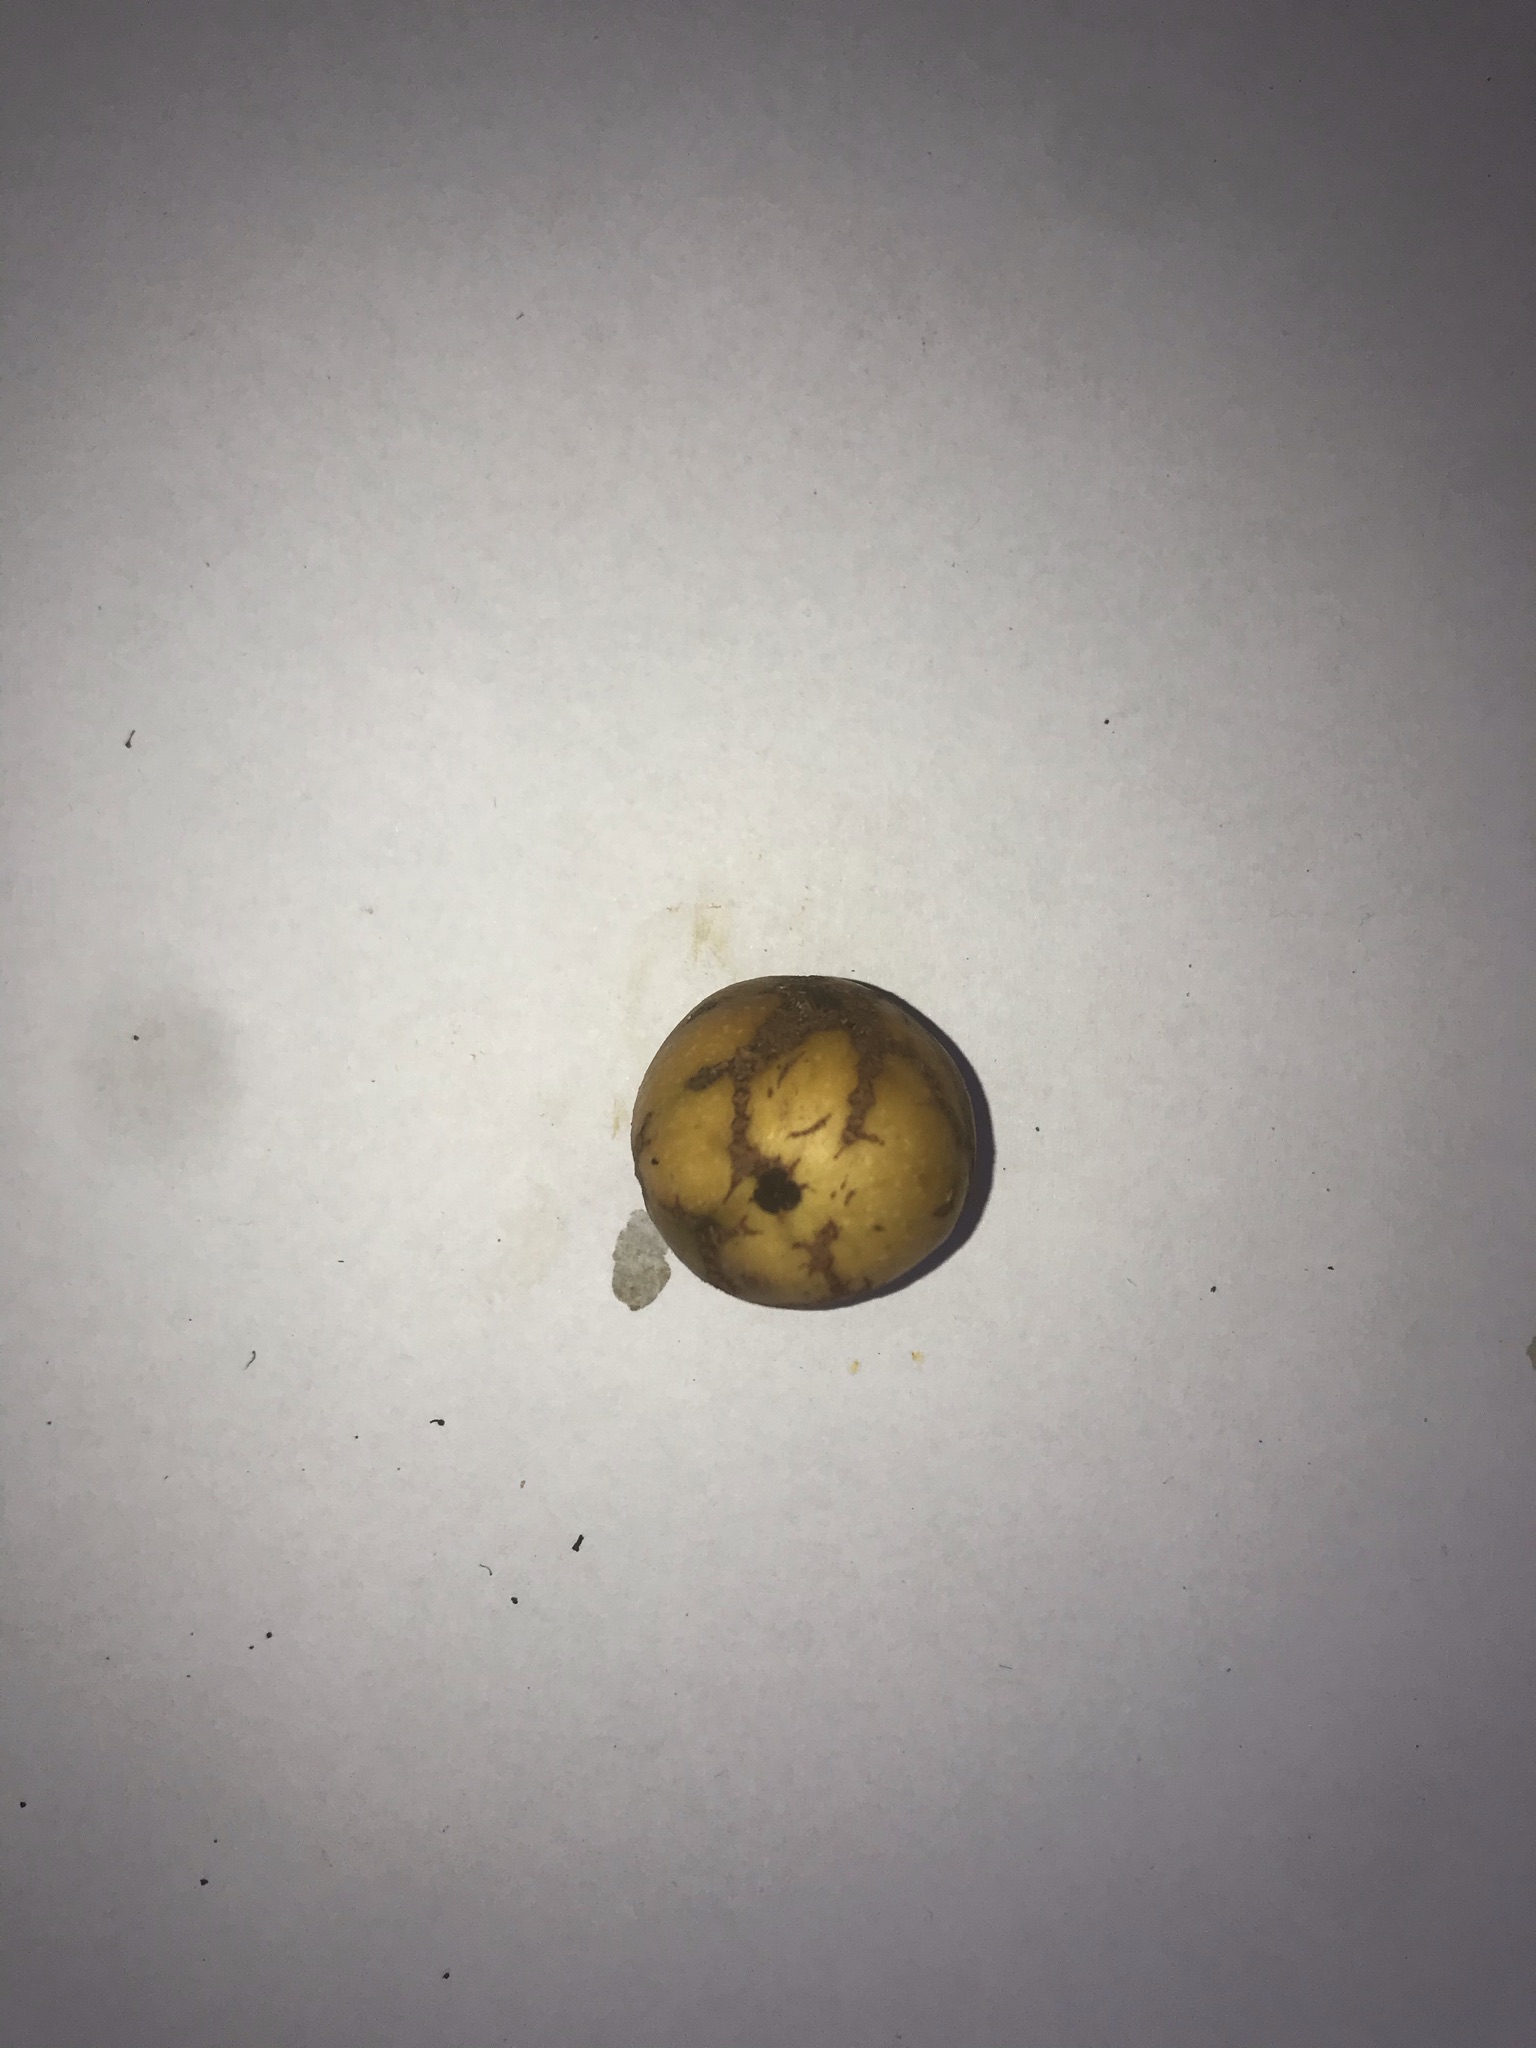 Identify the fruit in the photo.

abiu
